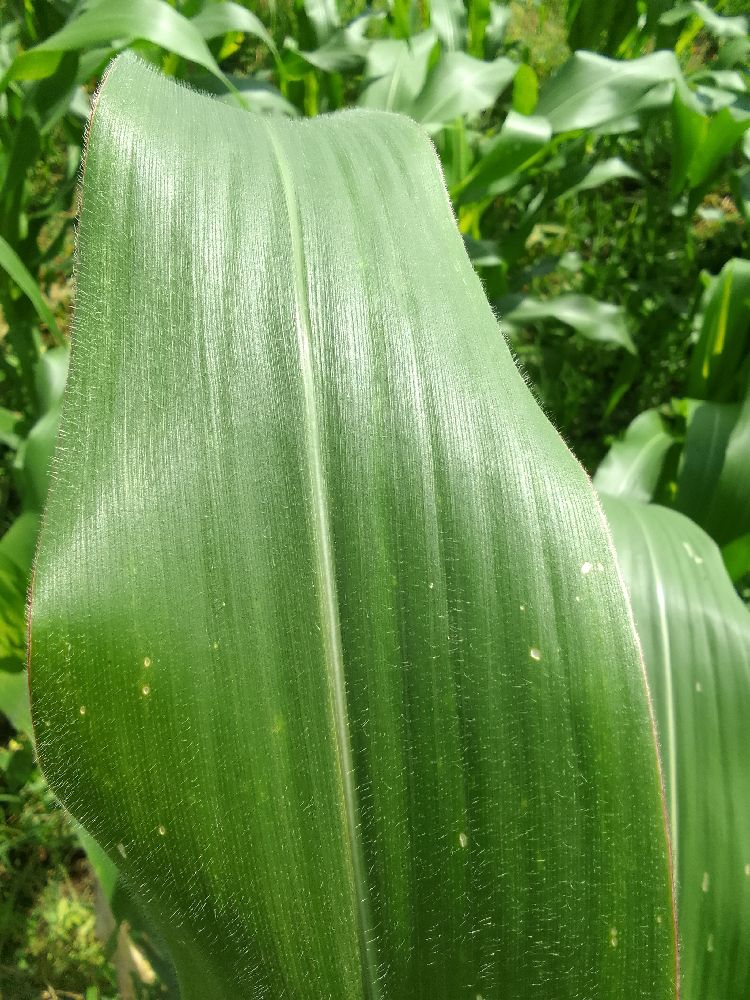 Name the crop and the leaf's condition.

maize, healthy
